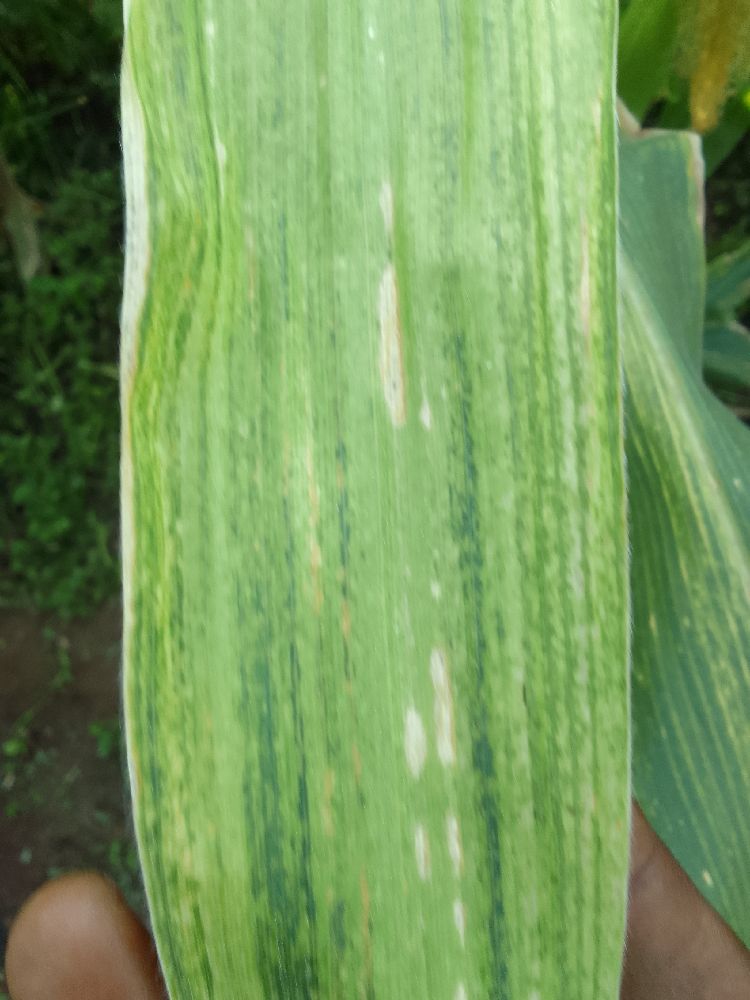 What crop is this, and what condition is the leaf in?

maize, maize lethal necrosis
